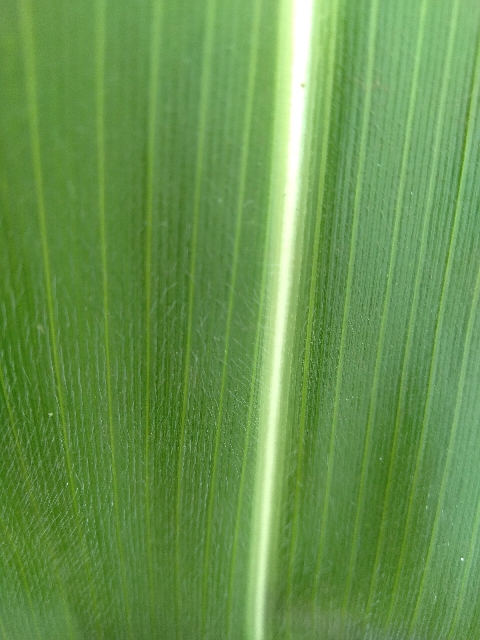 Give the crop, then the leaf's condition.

maize, healthy
